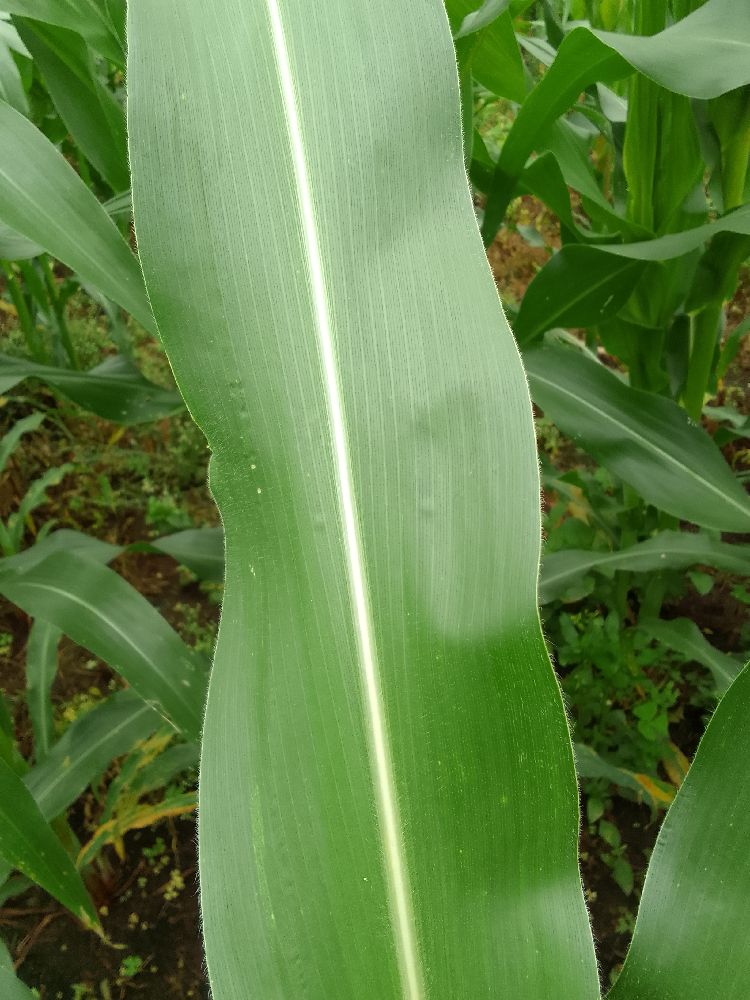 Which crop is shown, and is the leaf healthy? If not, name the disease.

maize, healthy
